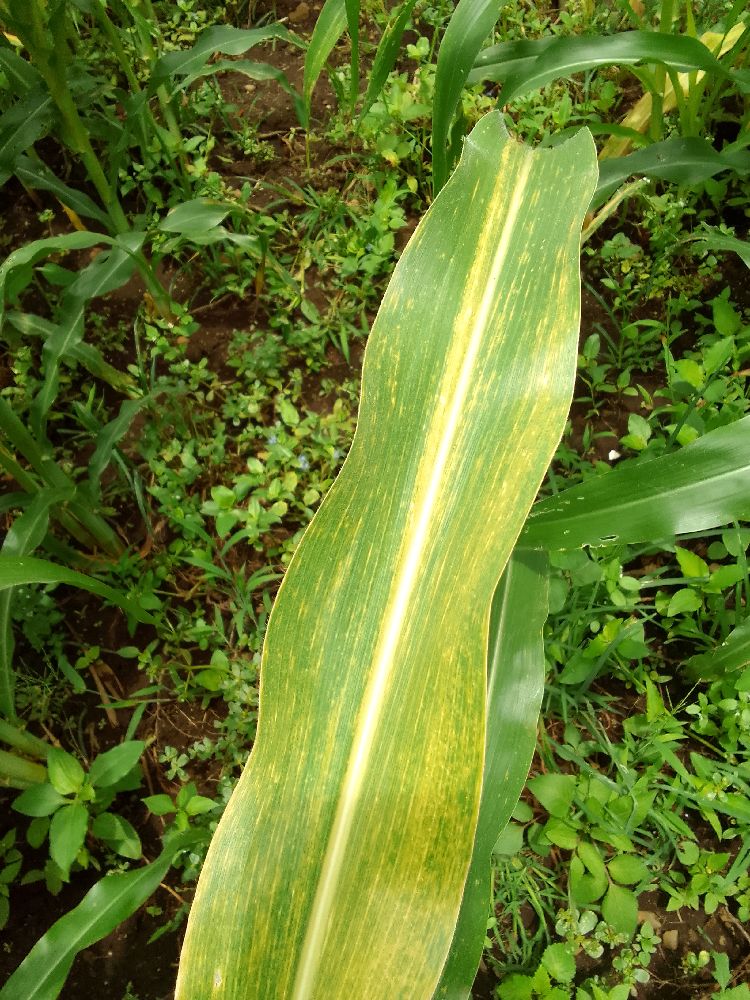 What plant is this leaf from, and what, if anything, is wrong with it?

maize, maize lethal necrosis
